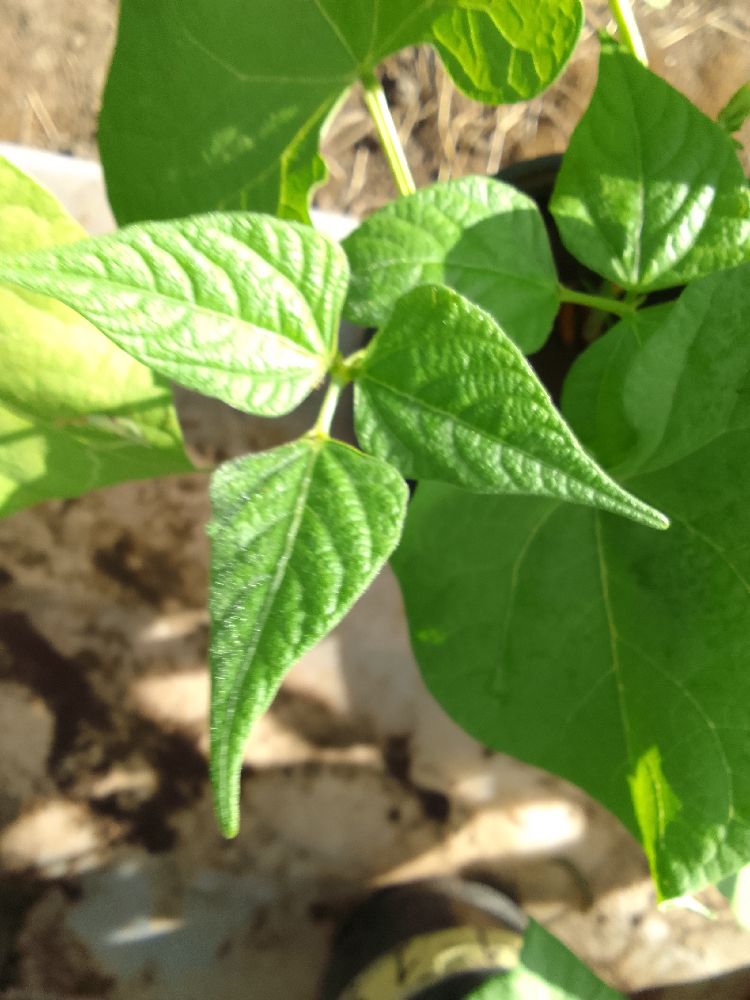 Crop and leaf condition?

common bean, healthy
